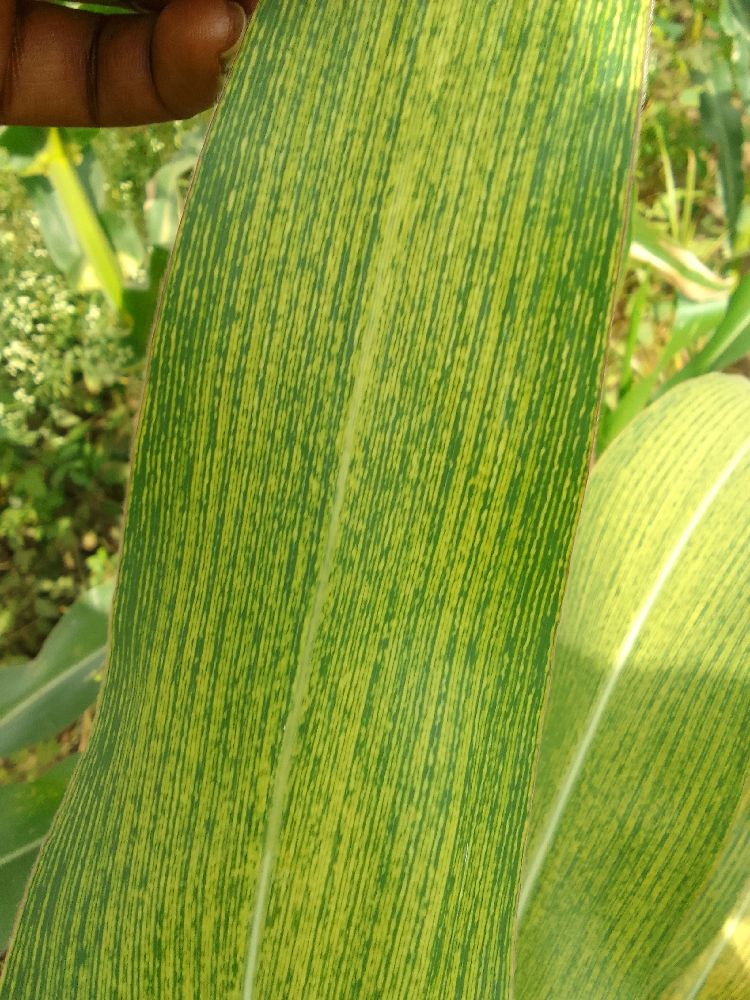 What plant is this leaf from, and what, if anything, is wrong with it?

maize, maize streak virus
